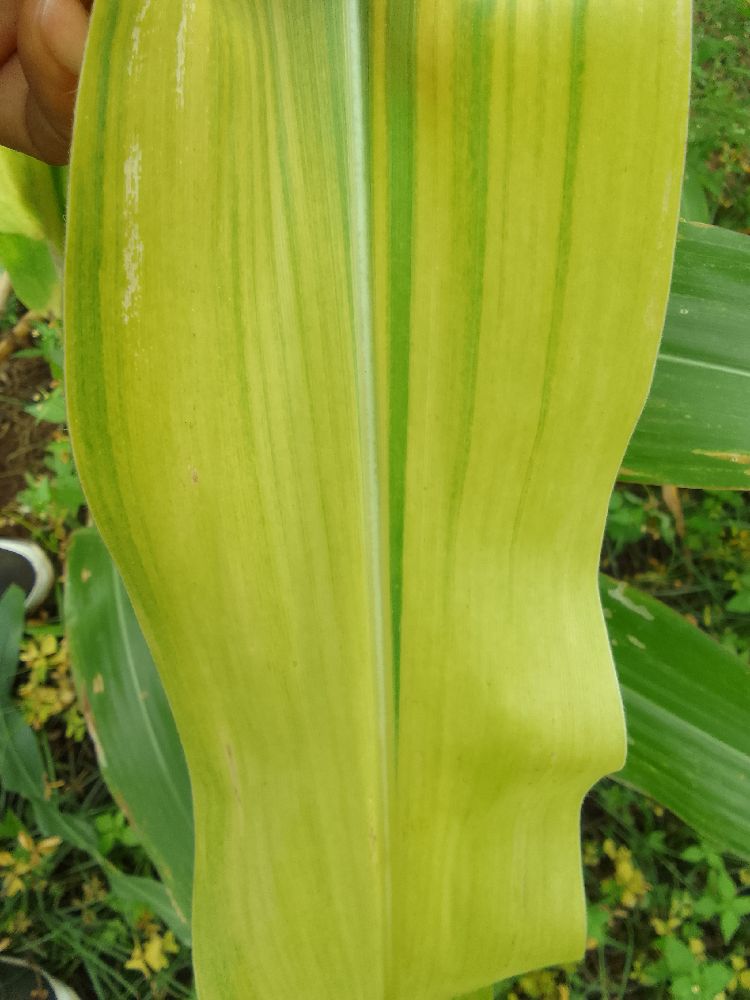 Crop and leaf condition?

maize, maize lethal necrosis
